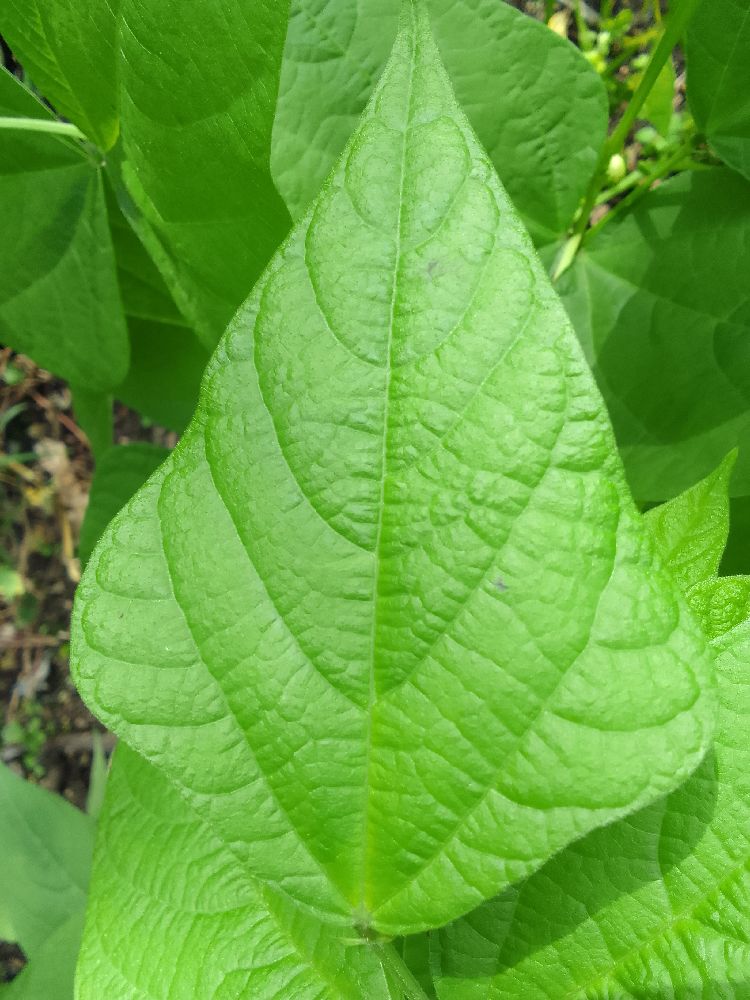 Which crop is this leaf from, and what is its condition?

common bean, healthy
